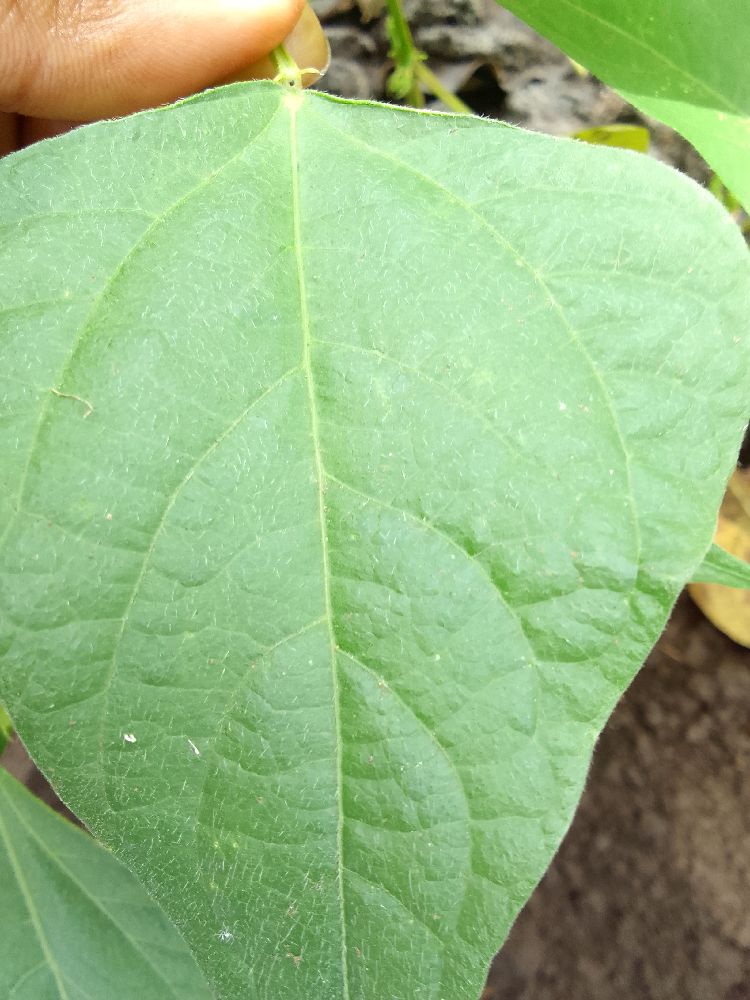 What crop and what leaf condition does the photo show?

common bean, healthy
